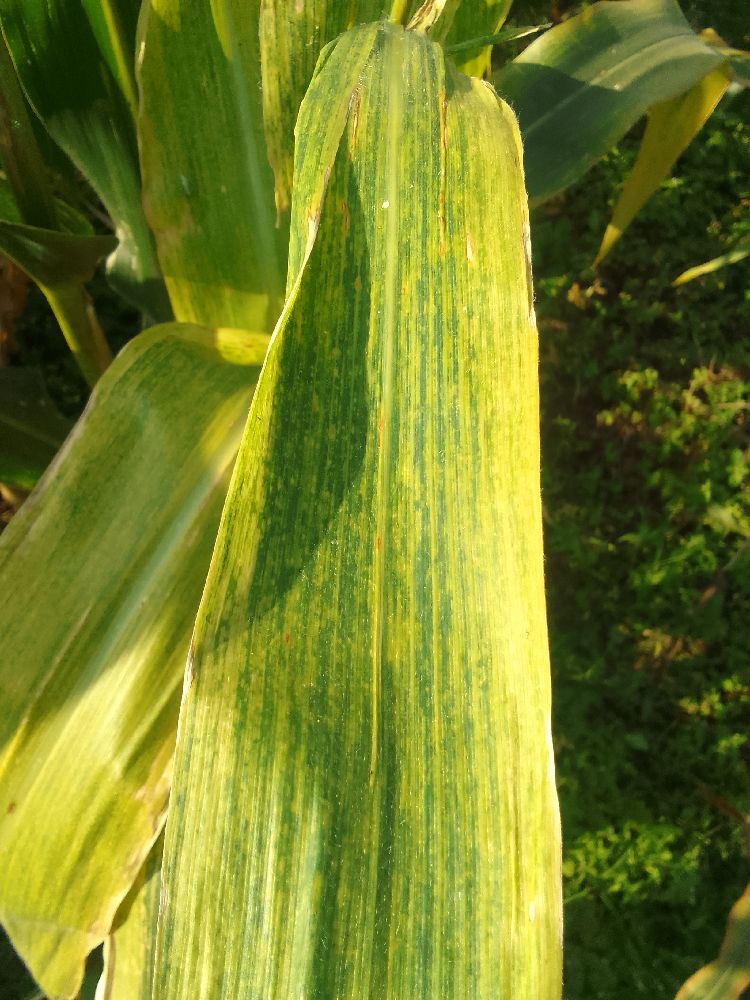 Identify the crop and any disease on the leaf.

maize, maize lethal necrosis
